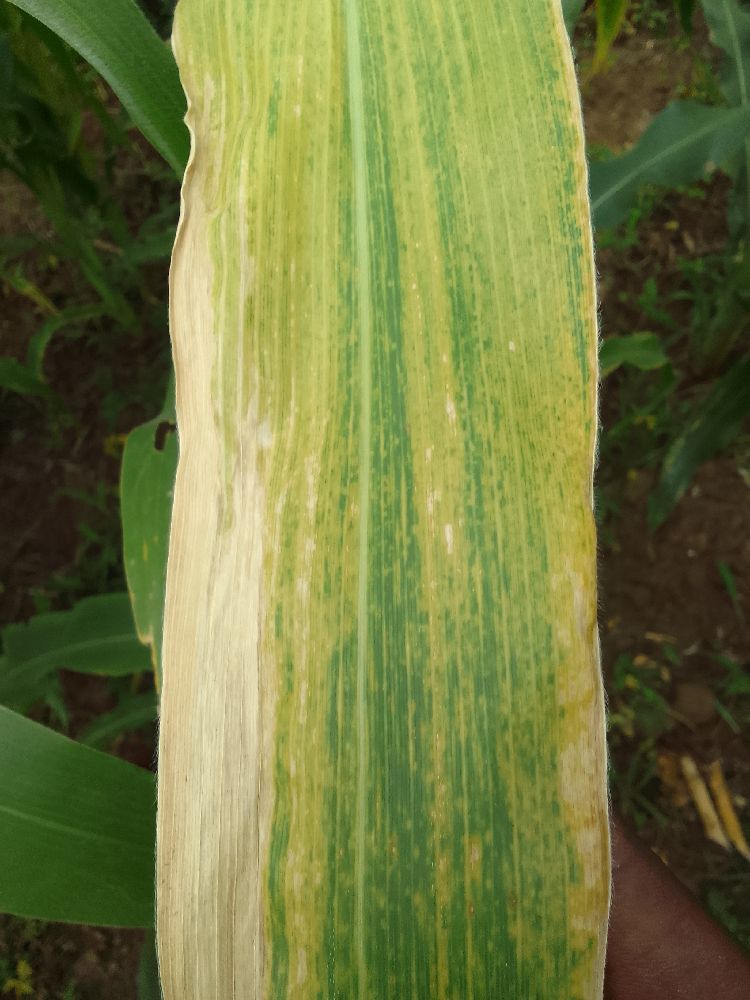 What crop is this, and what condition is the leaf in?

maize, maize lethal necrosis
